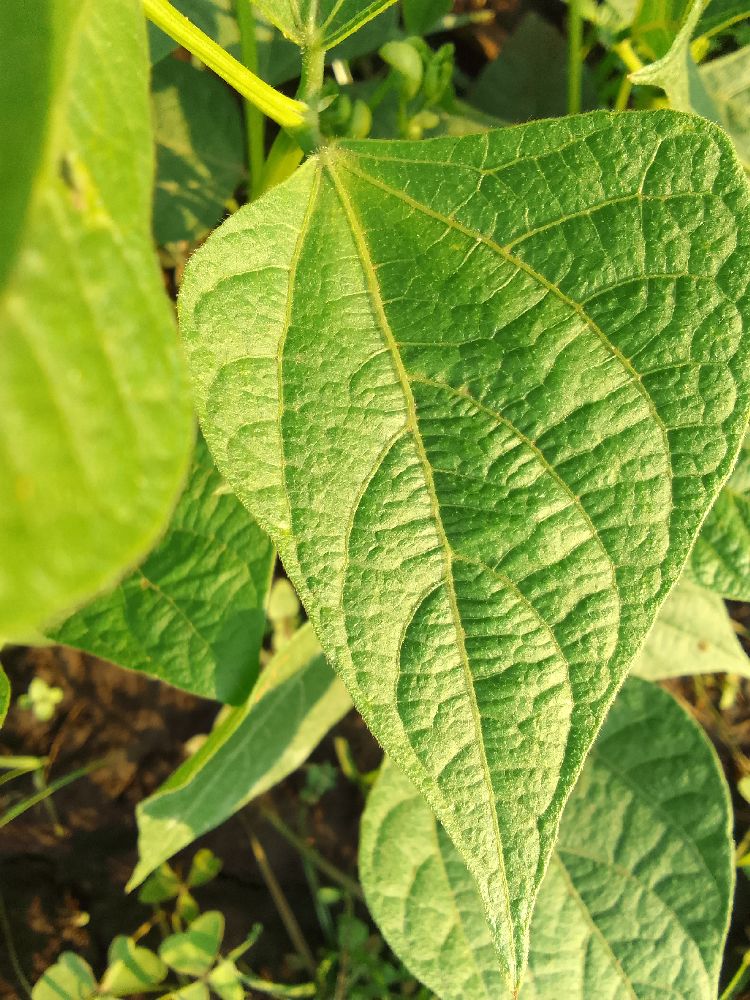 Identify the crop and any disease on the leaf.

common bean, healthy
